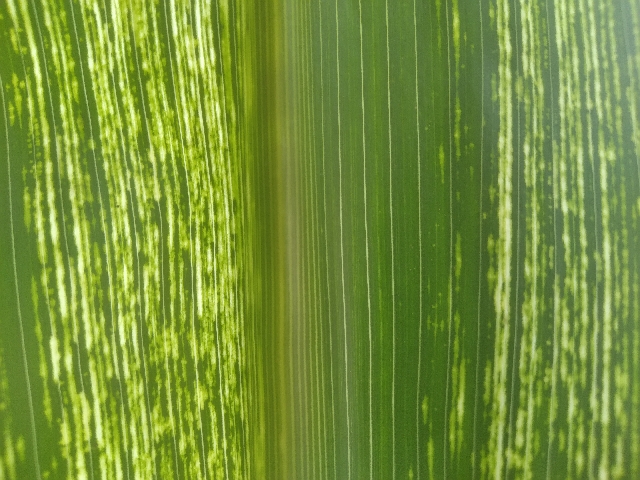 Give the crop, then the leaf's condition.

maize, maize streak virus
